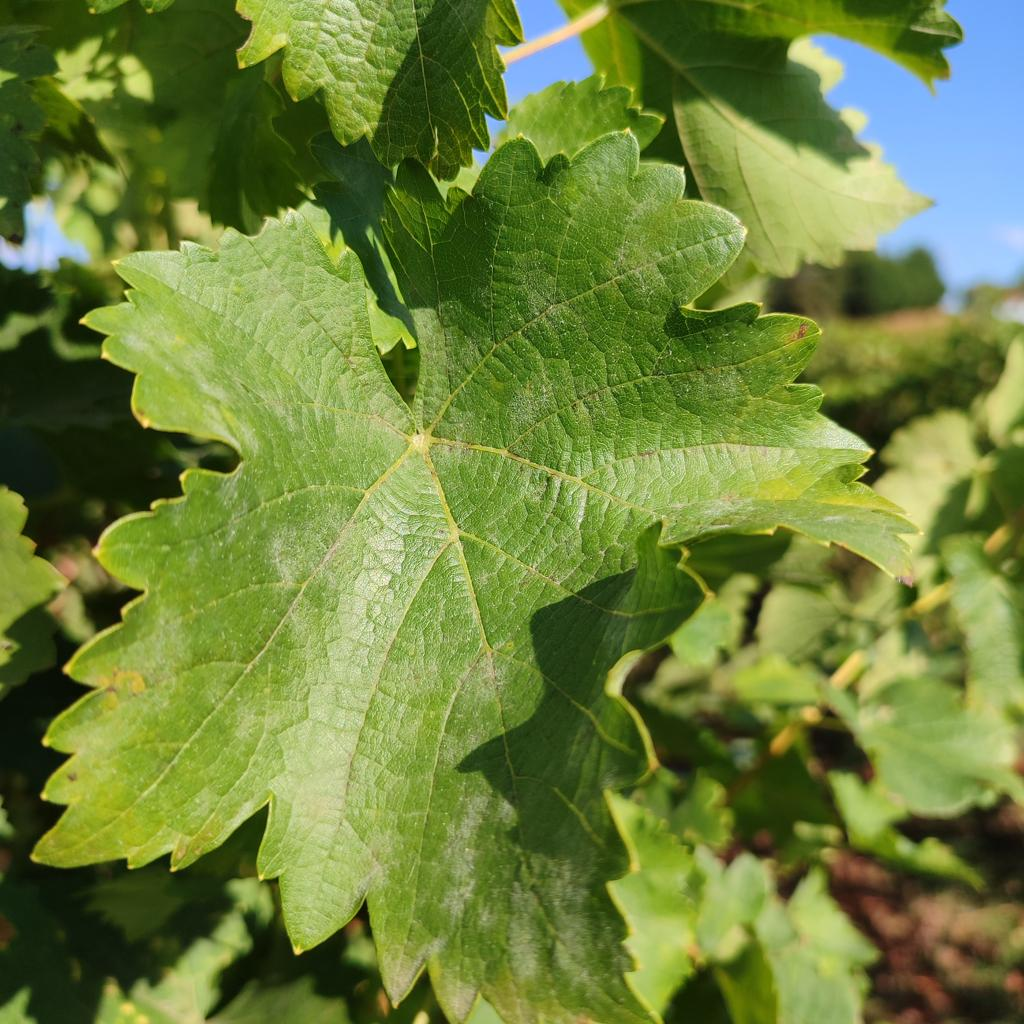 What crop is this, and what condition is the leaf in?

grapevine, powdery mildew
